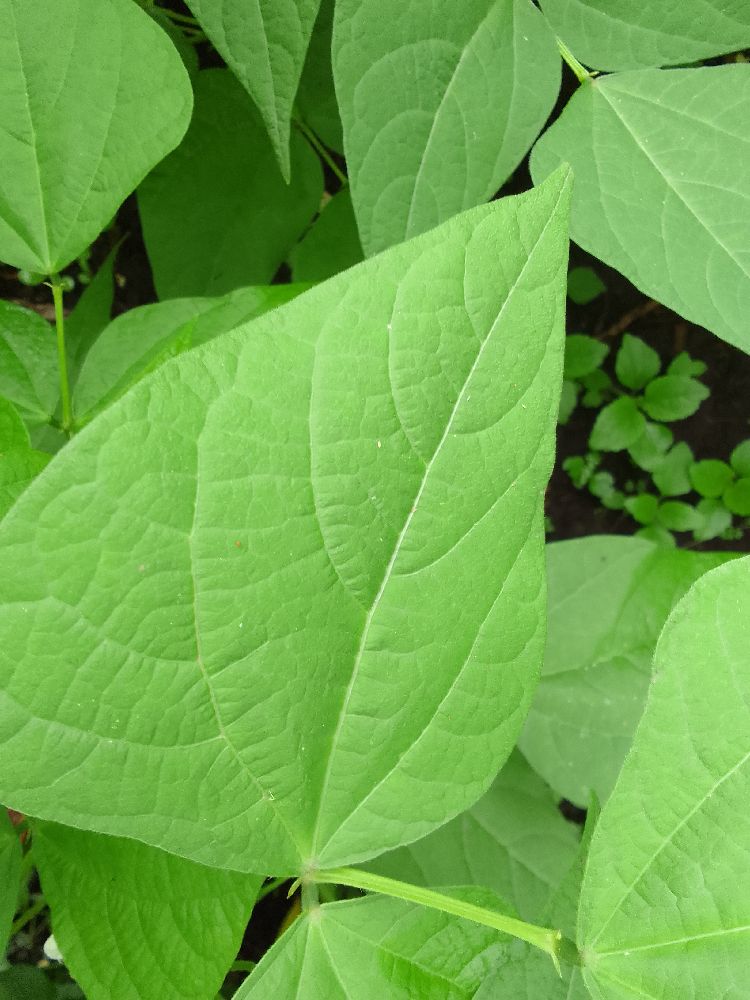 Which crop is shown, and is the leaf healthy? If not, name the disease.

common bean, healthy
